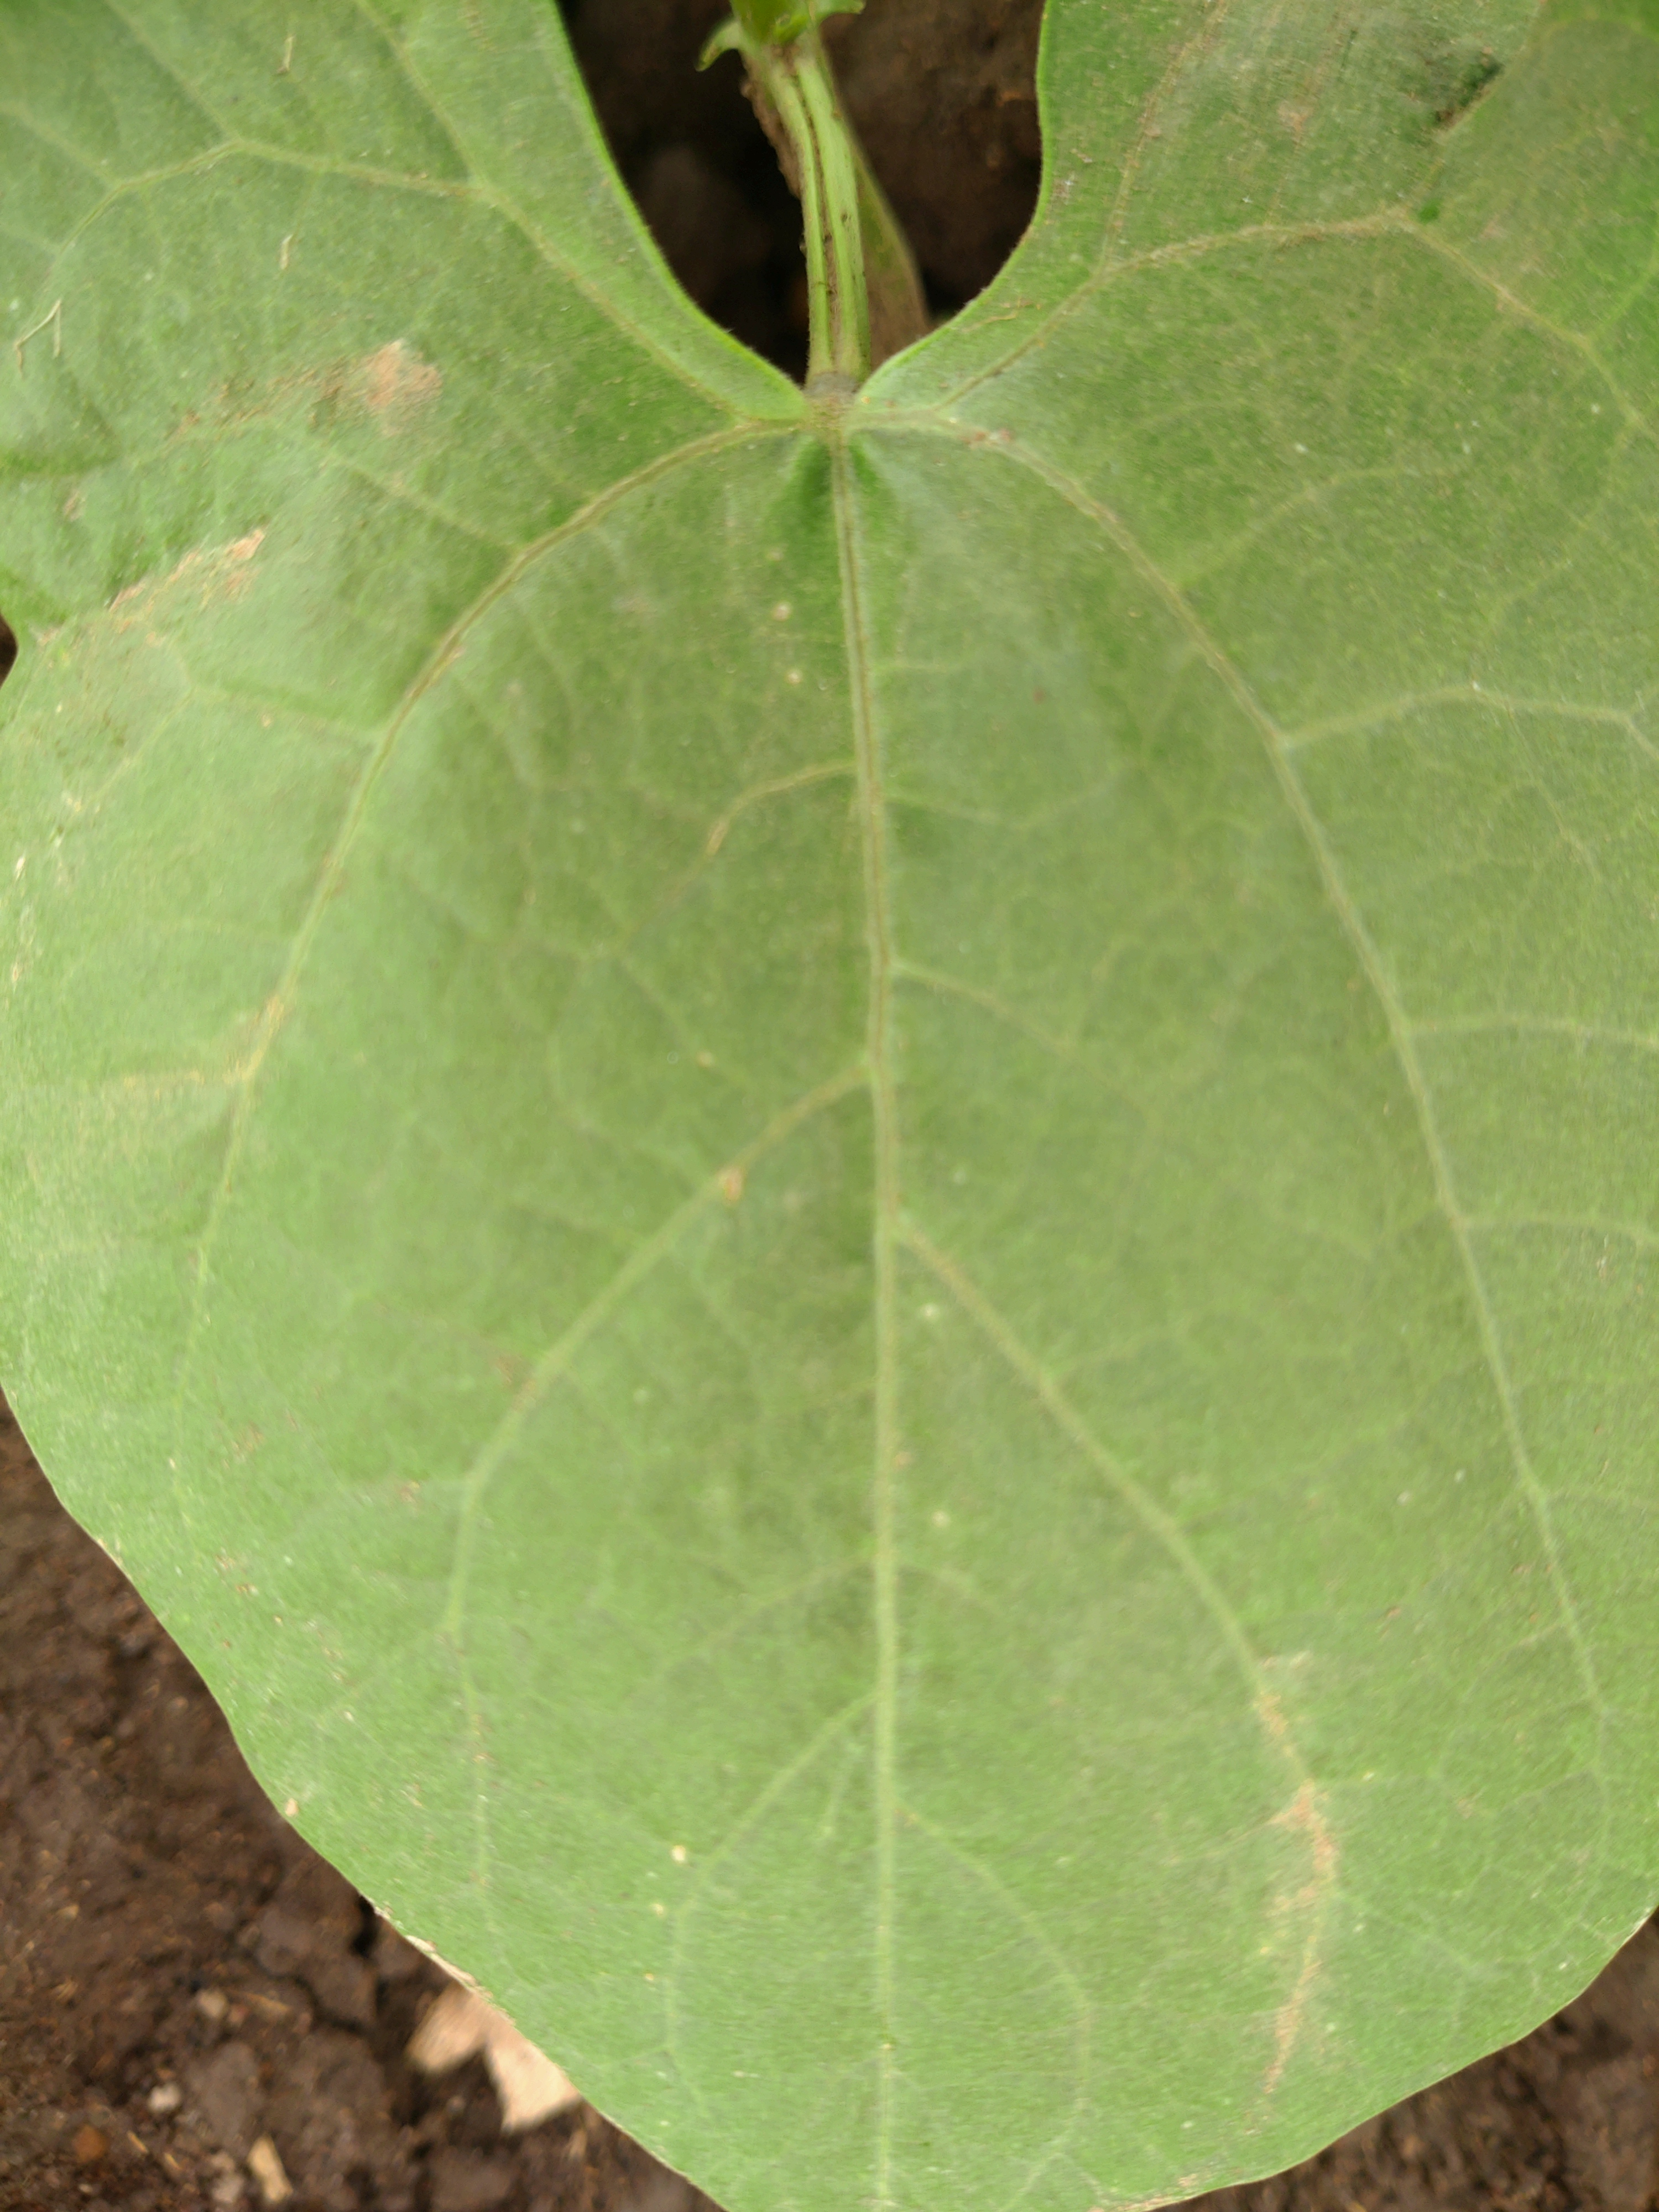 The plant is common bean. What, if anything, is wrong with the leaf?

healthy
